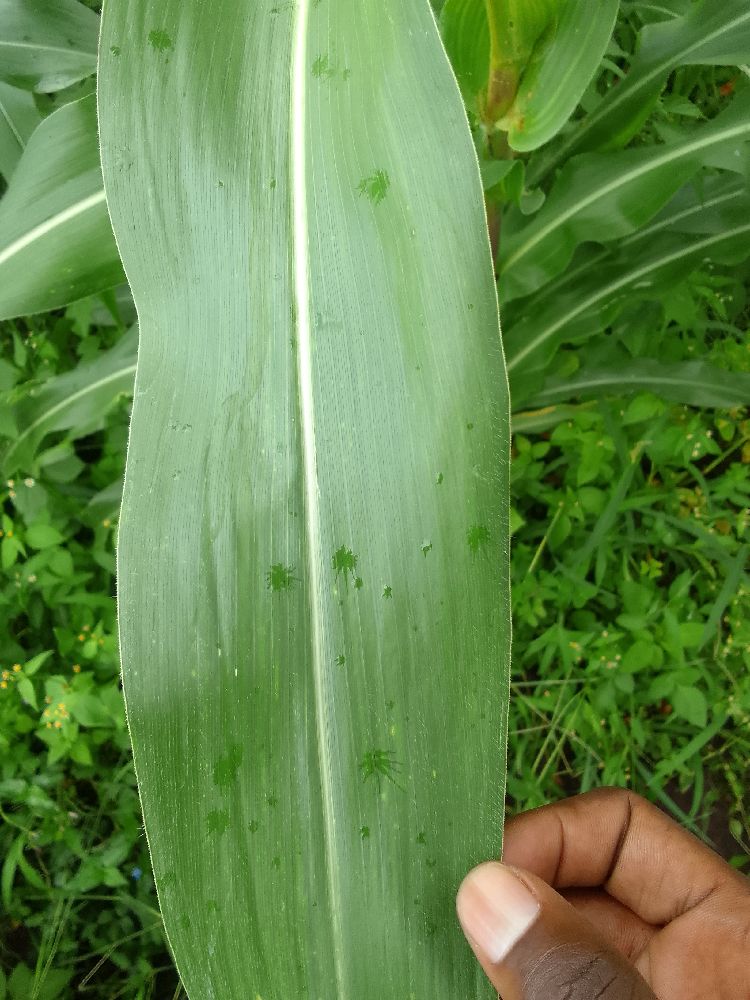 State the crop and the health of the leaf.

maize, healthy
